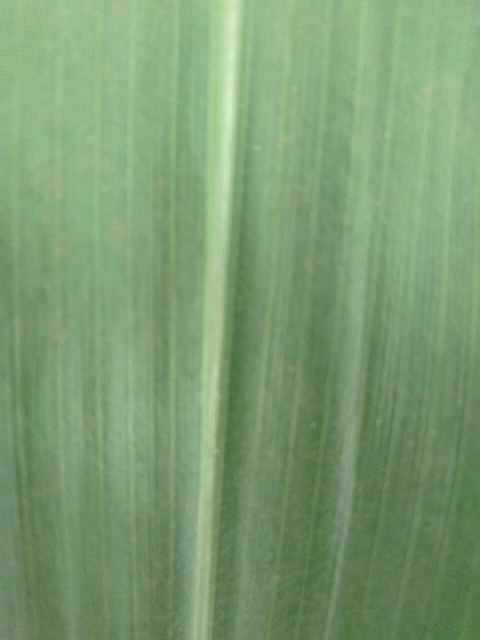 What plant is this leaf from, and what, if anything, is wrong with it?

maize, healthy
